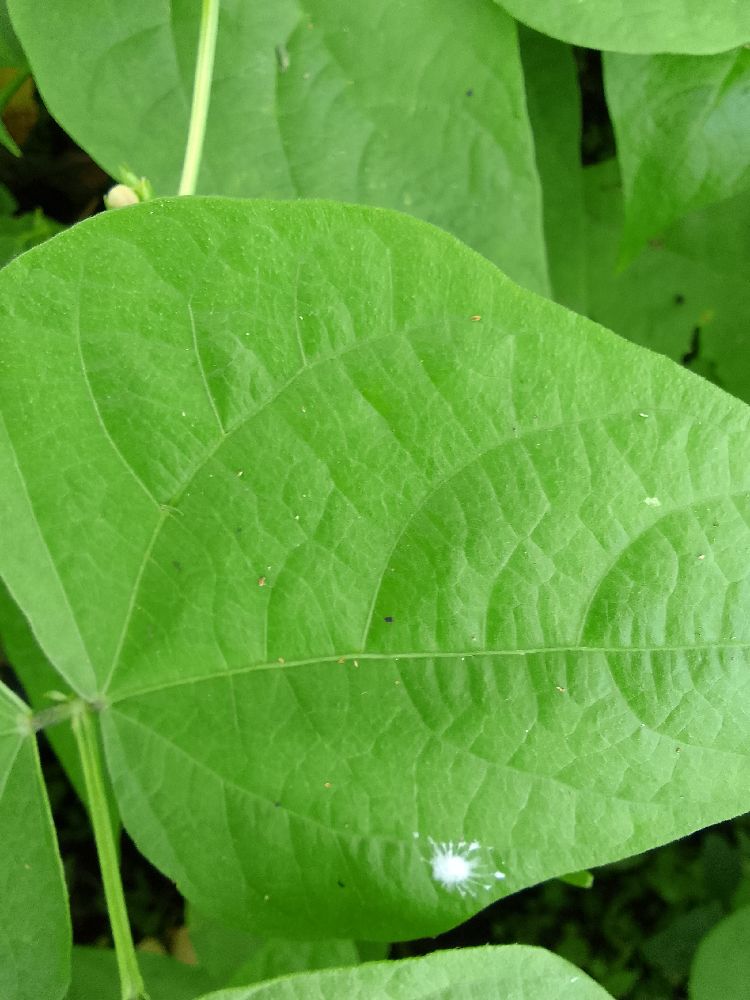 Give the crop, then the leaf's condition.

common bean, healthy
